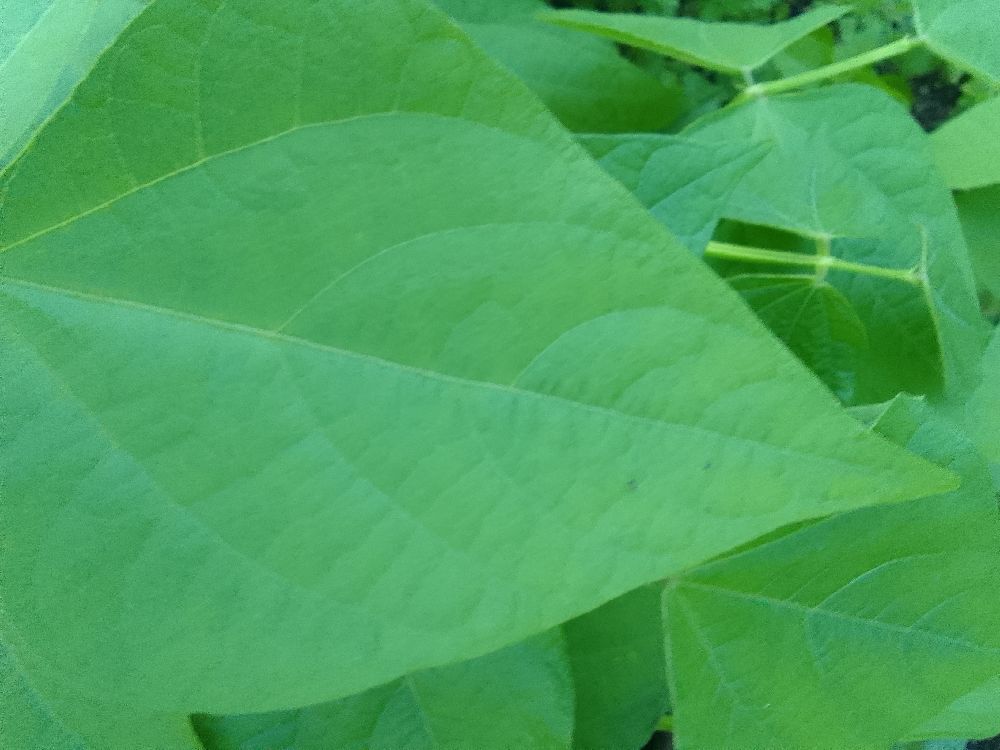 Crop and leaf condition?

common bean, healthy
